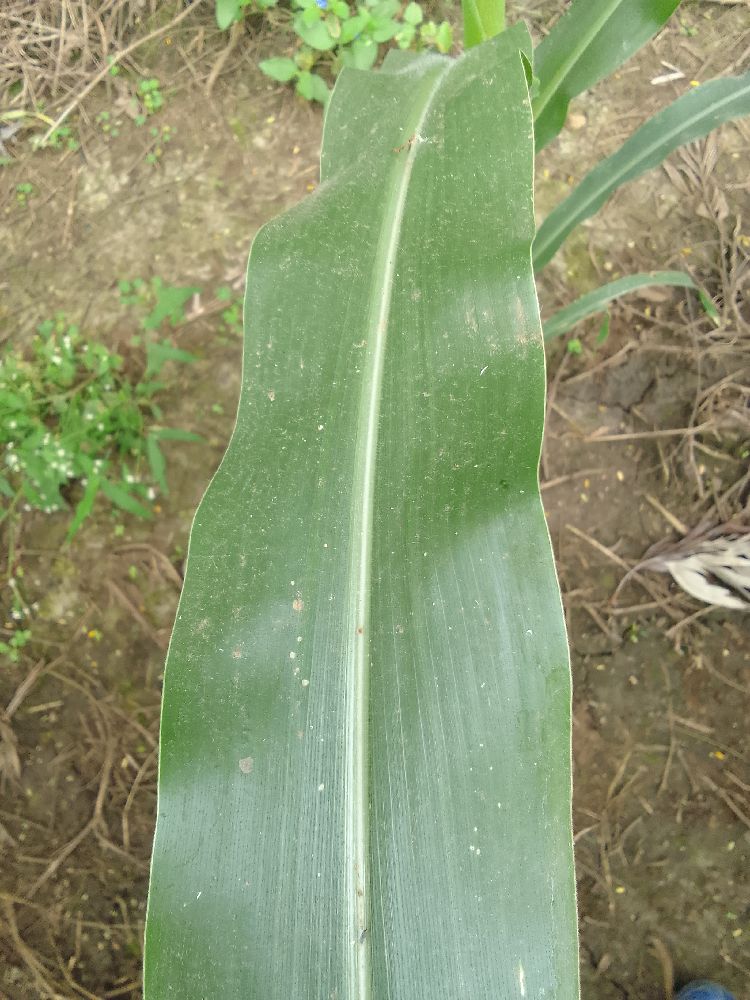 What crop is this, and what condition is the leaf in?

maize, healthy
